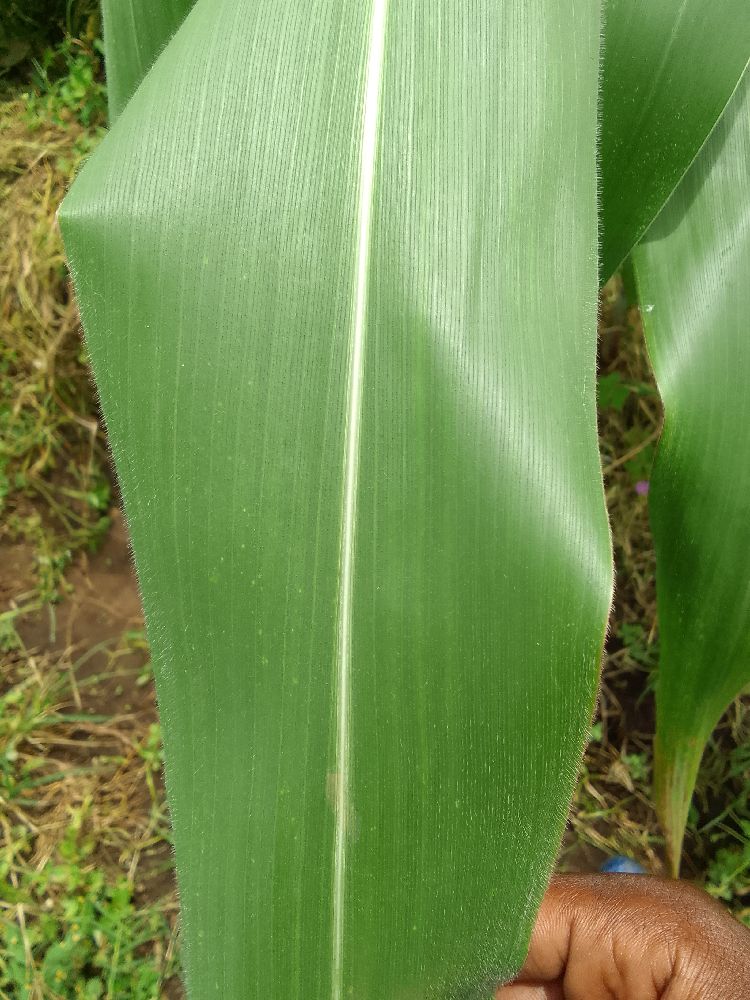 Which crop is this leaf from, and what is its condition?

maize, healthy
